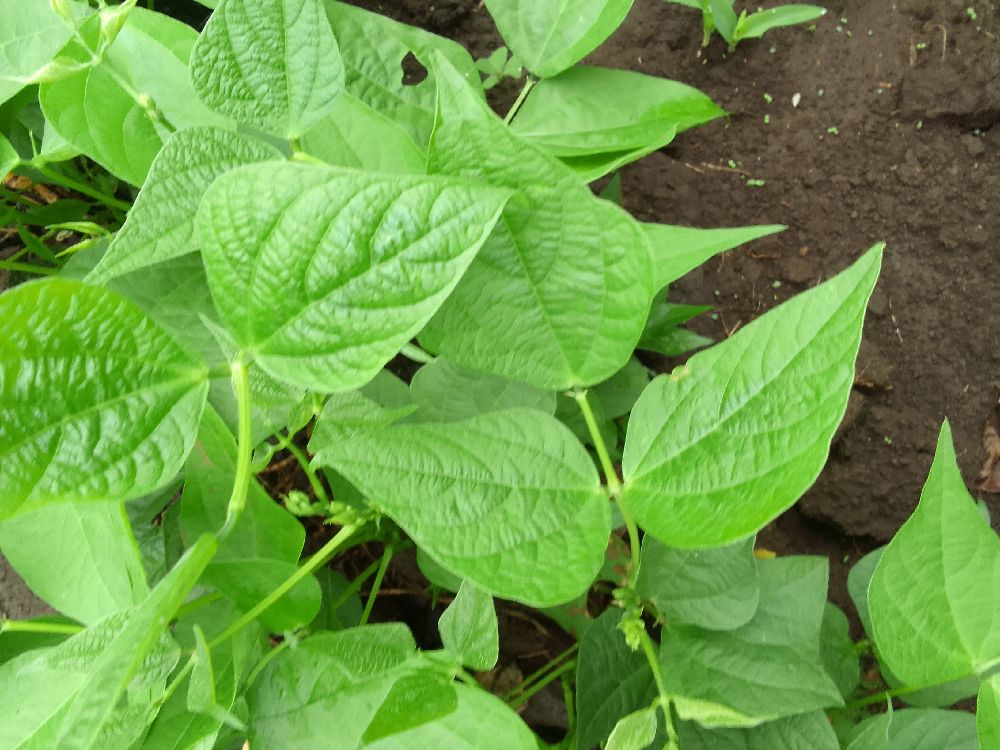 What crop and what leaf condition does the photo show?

common bean, healthy
